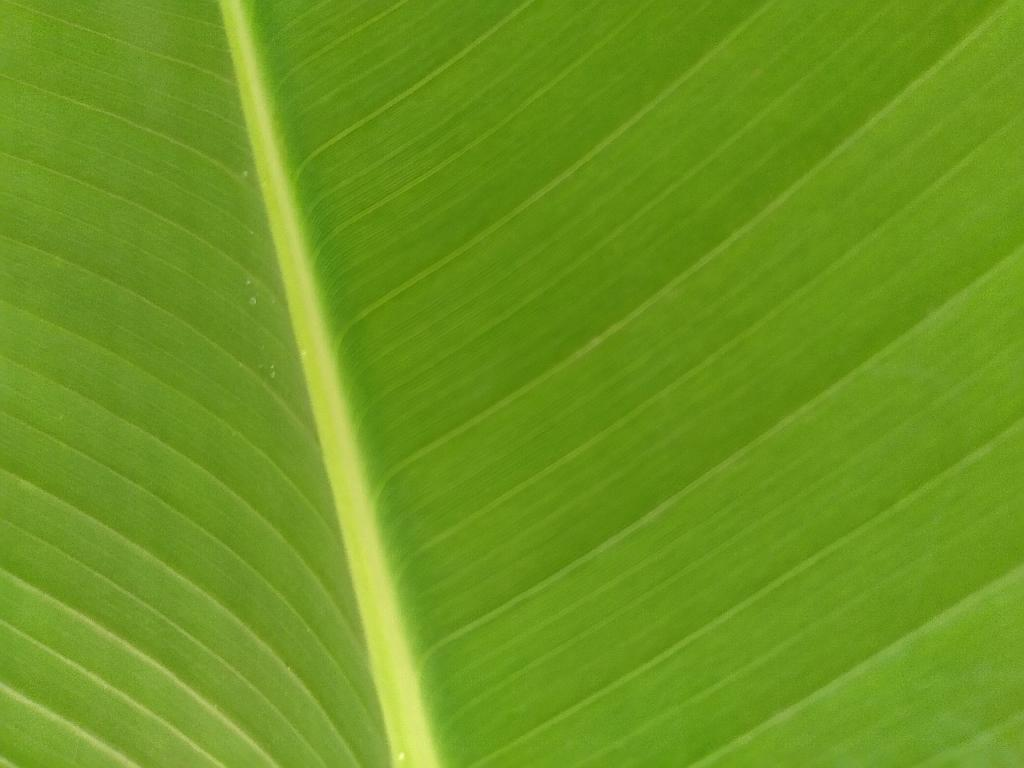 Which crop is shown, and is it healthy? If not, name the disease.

banana, healthy
